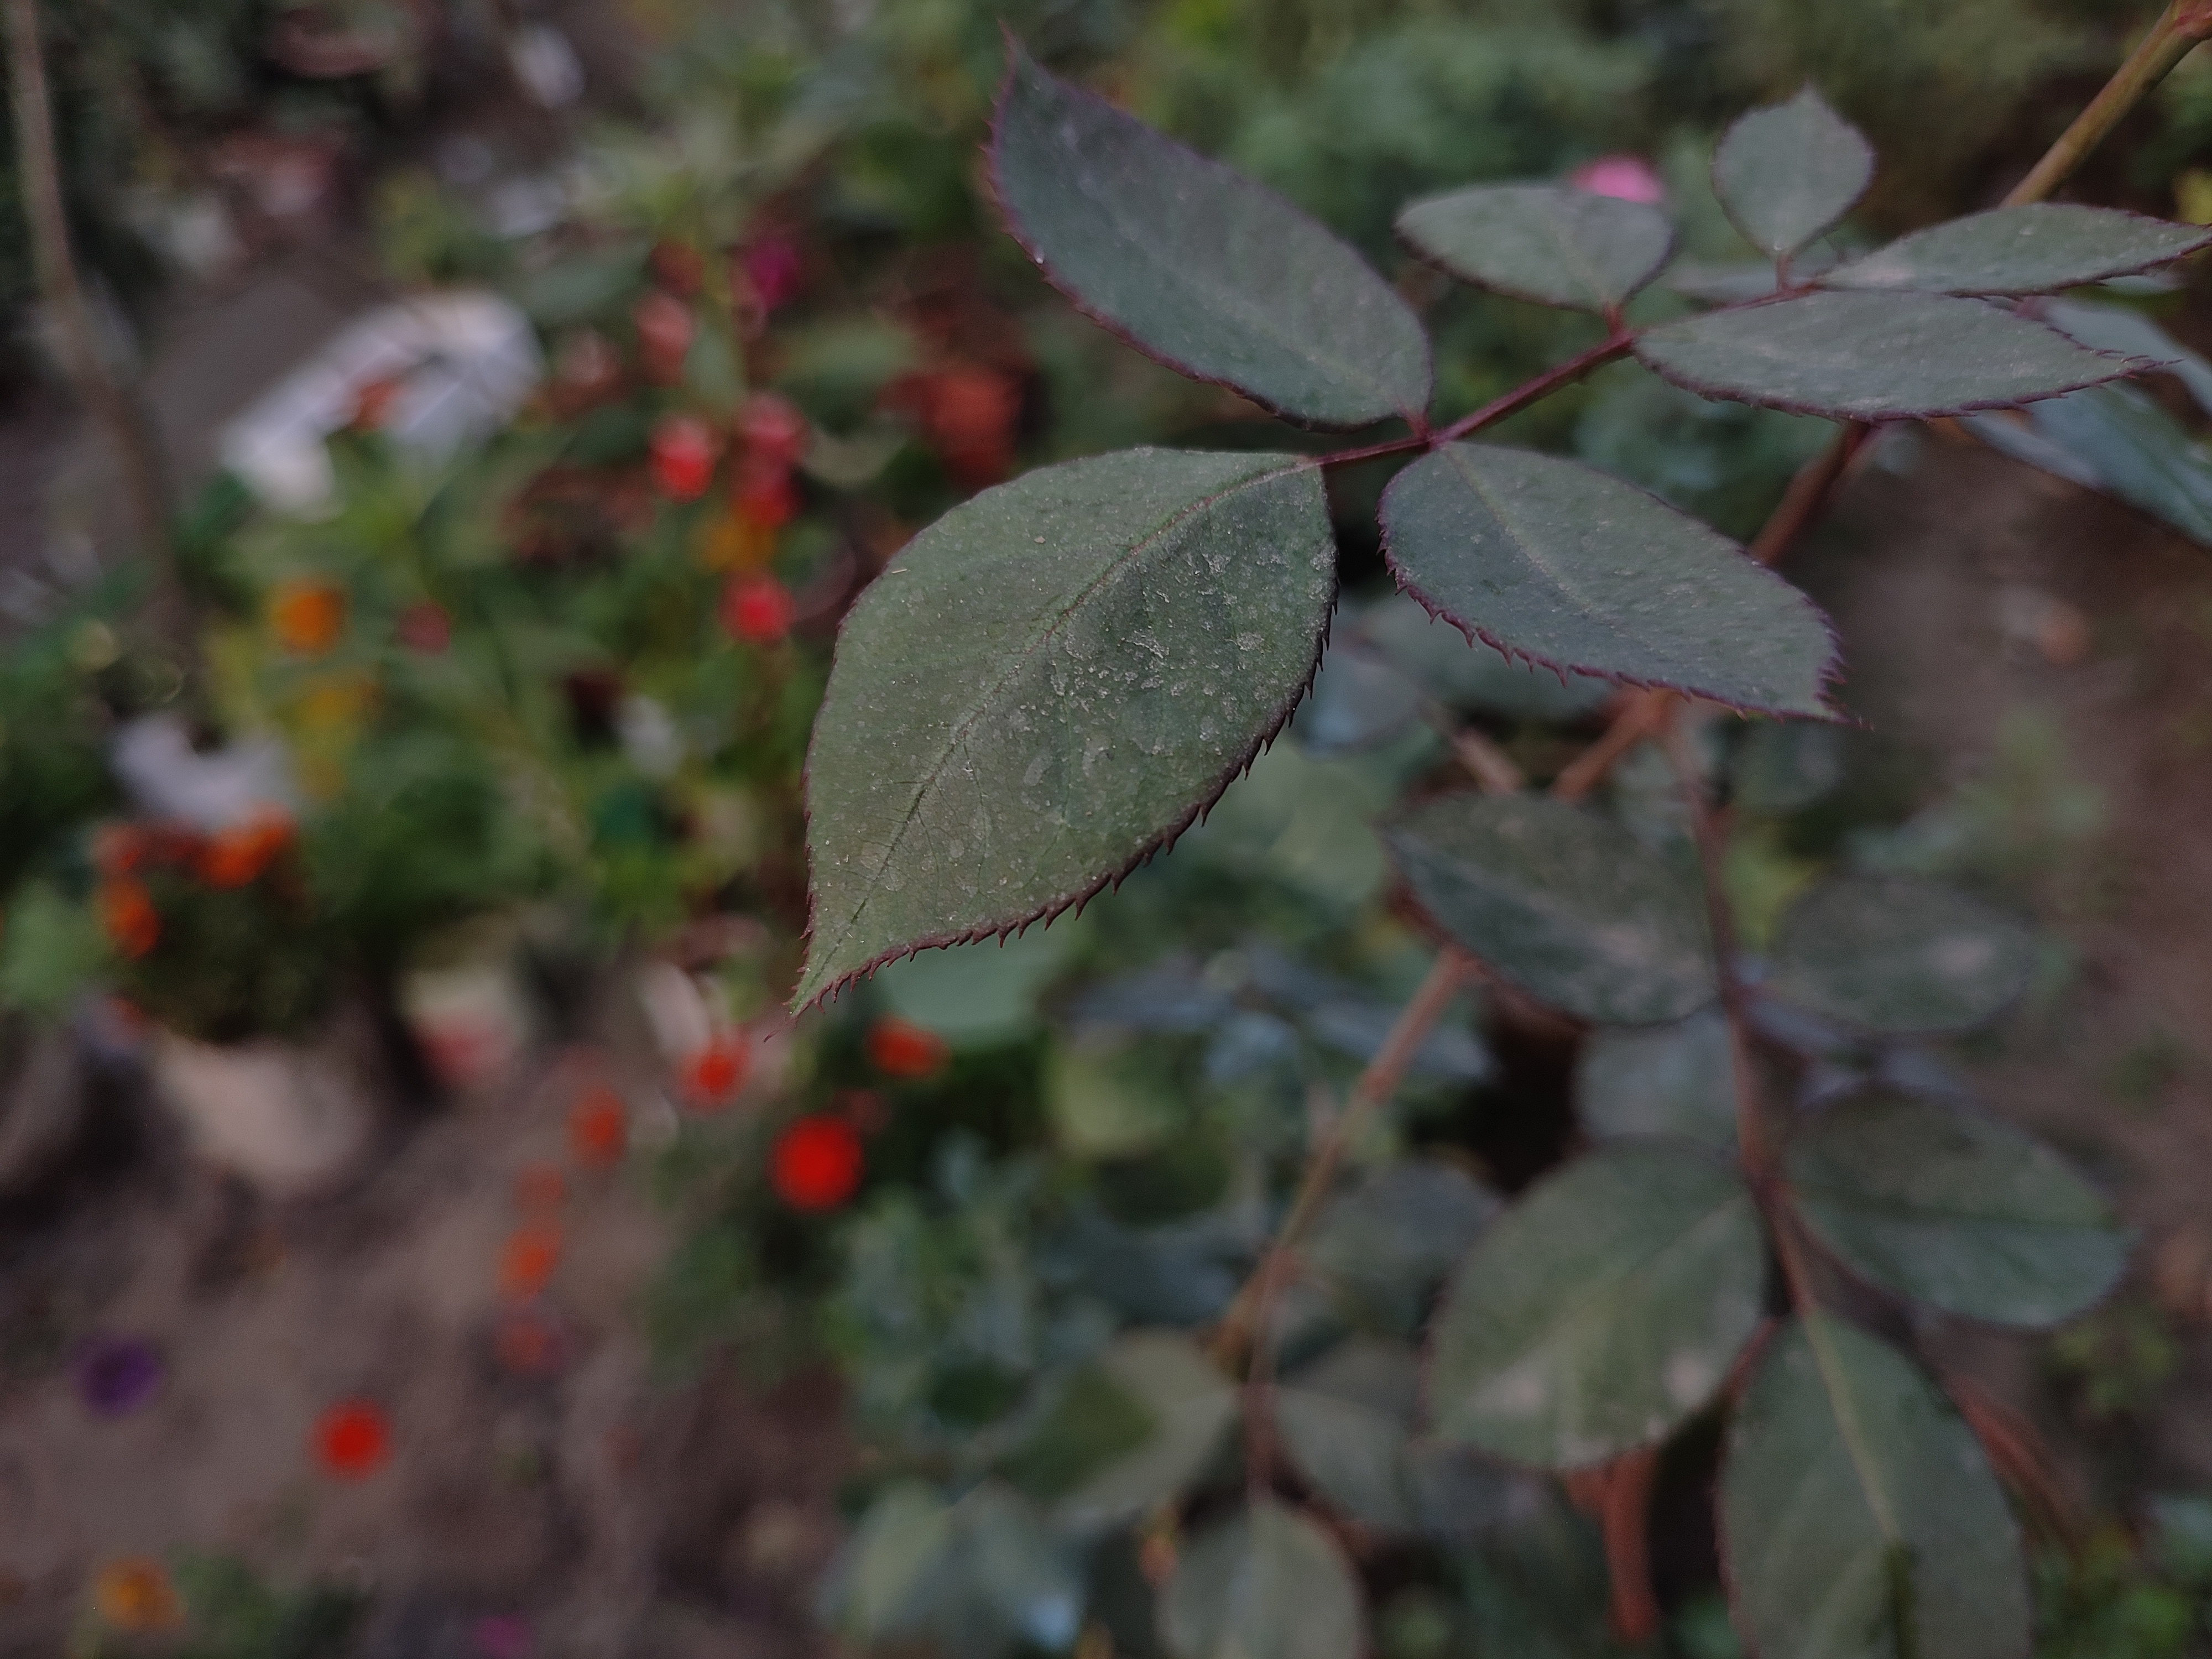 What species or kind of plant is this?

rose
